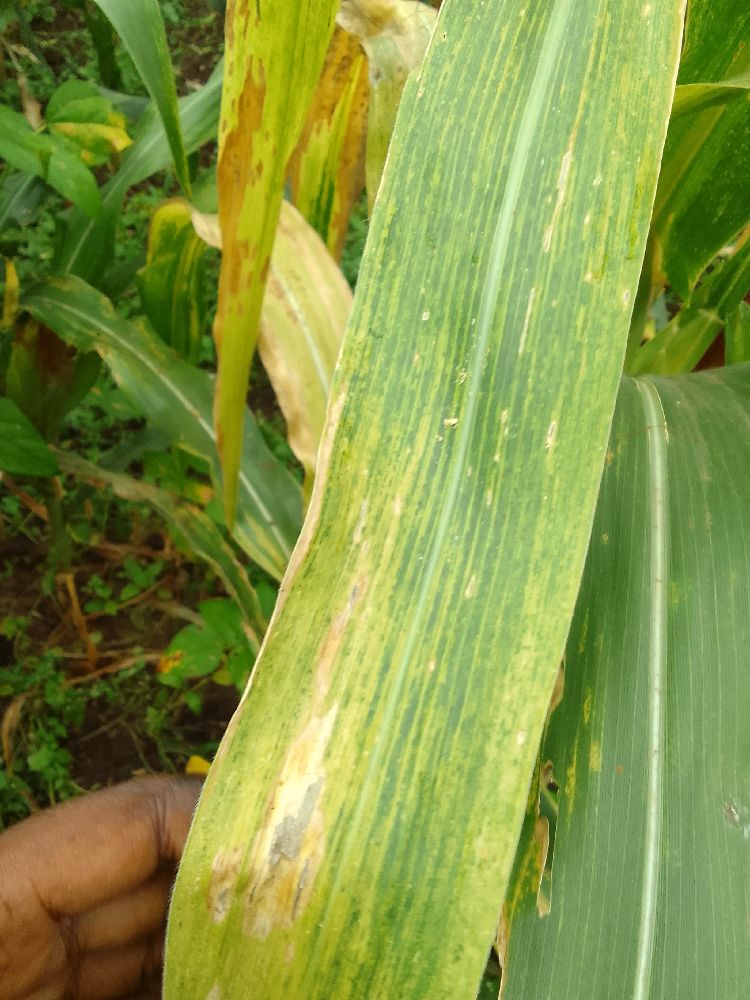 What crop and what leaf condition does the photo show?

maize, maize lethal necrosis
